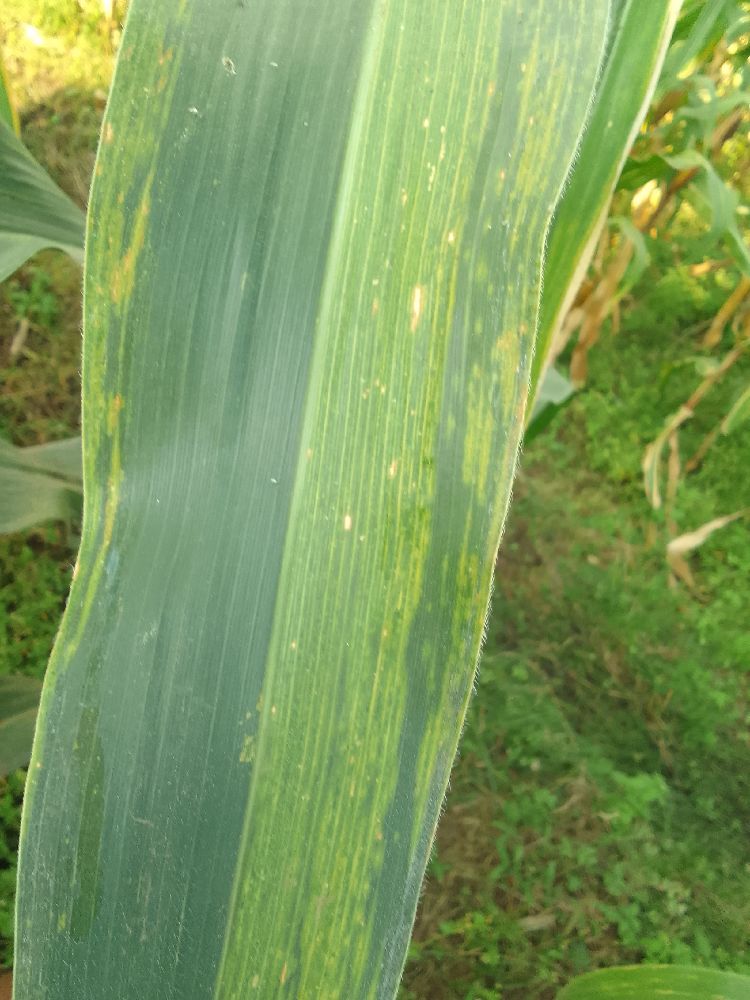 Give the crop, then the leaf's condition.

maize, maize lethal necrosis
